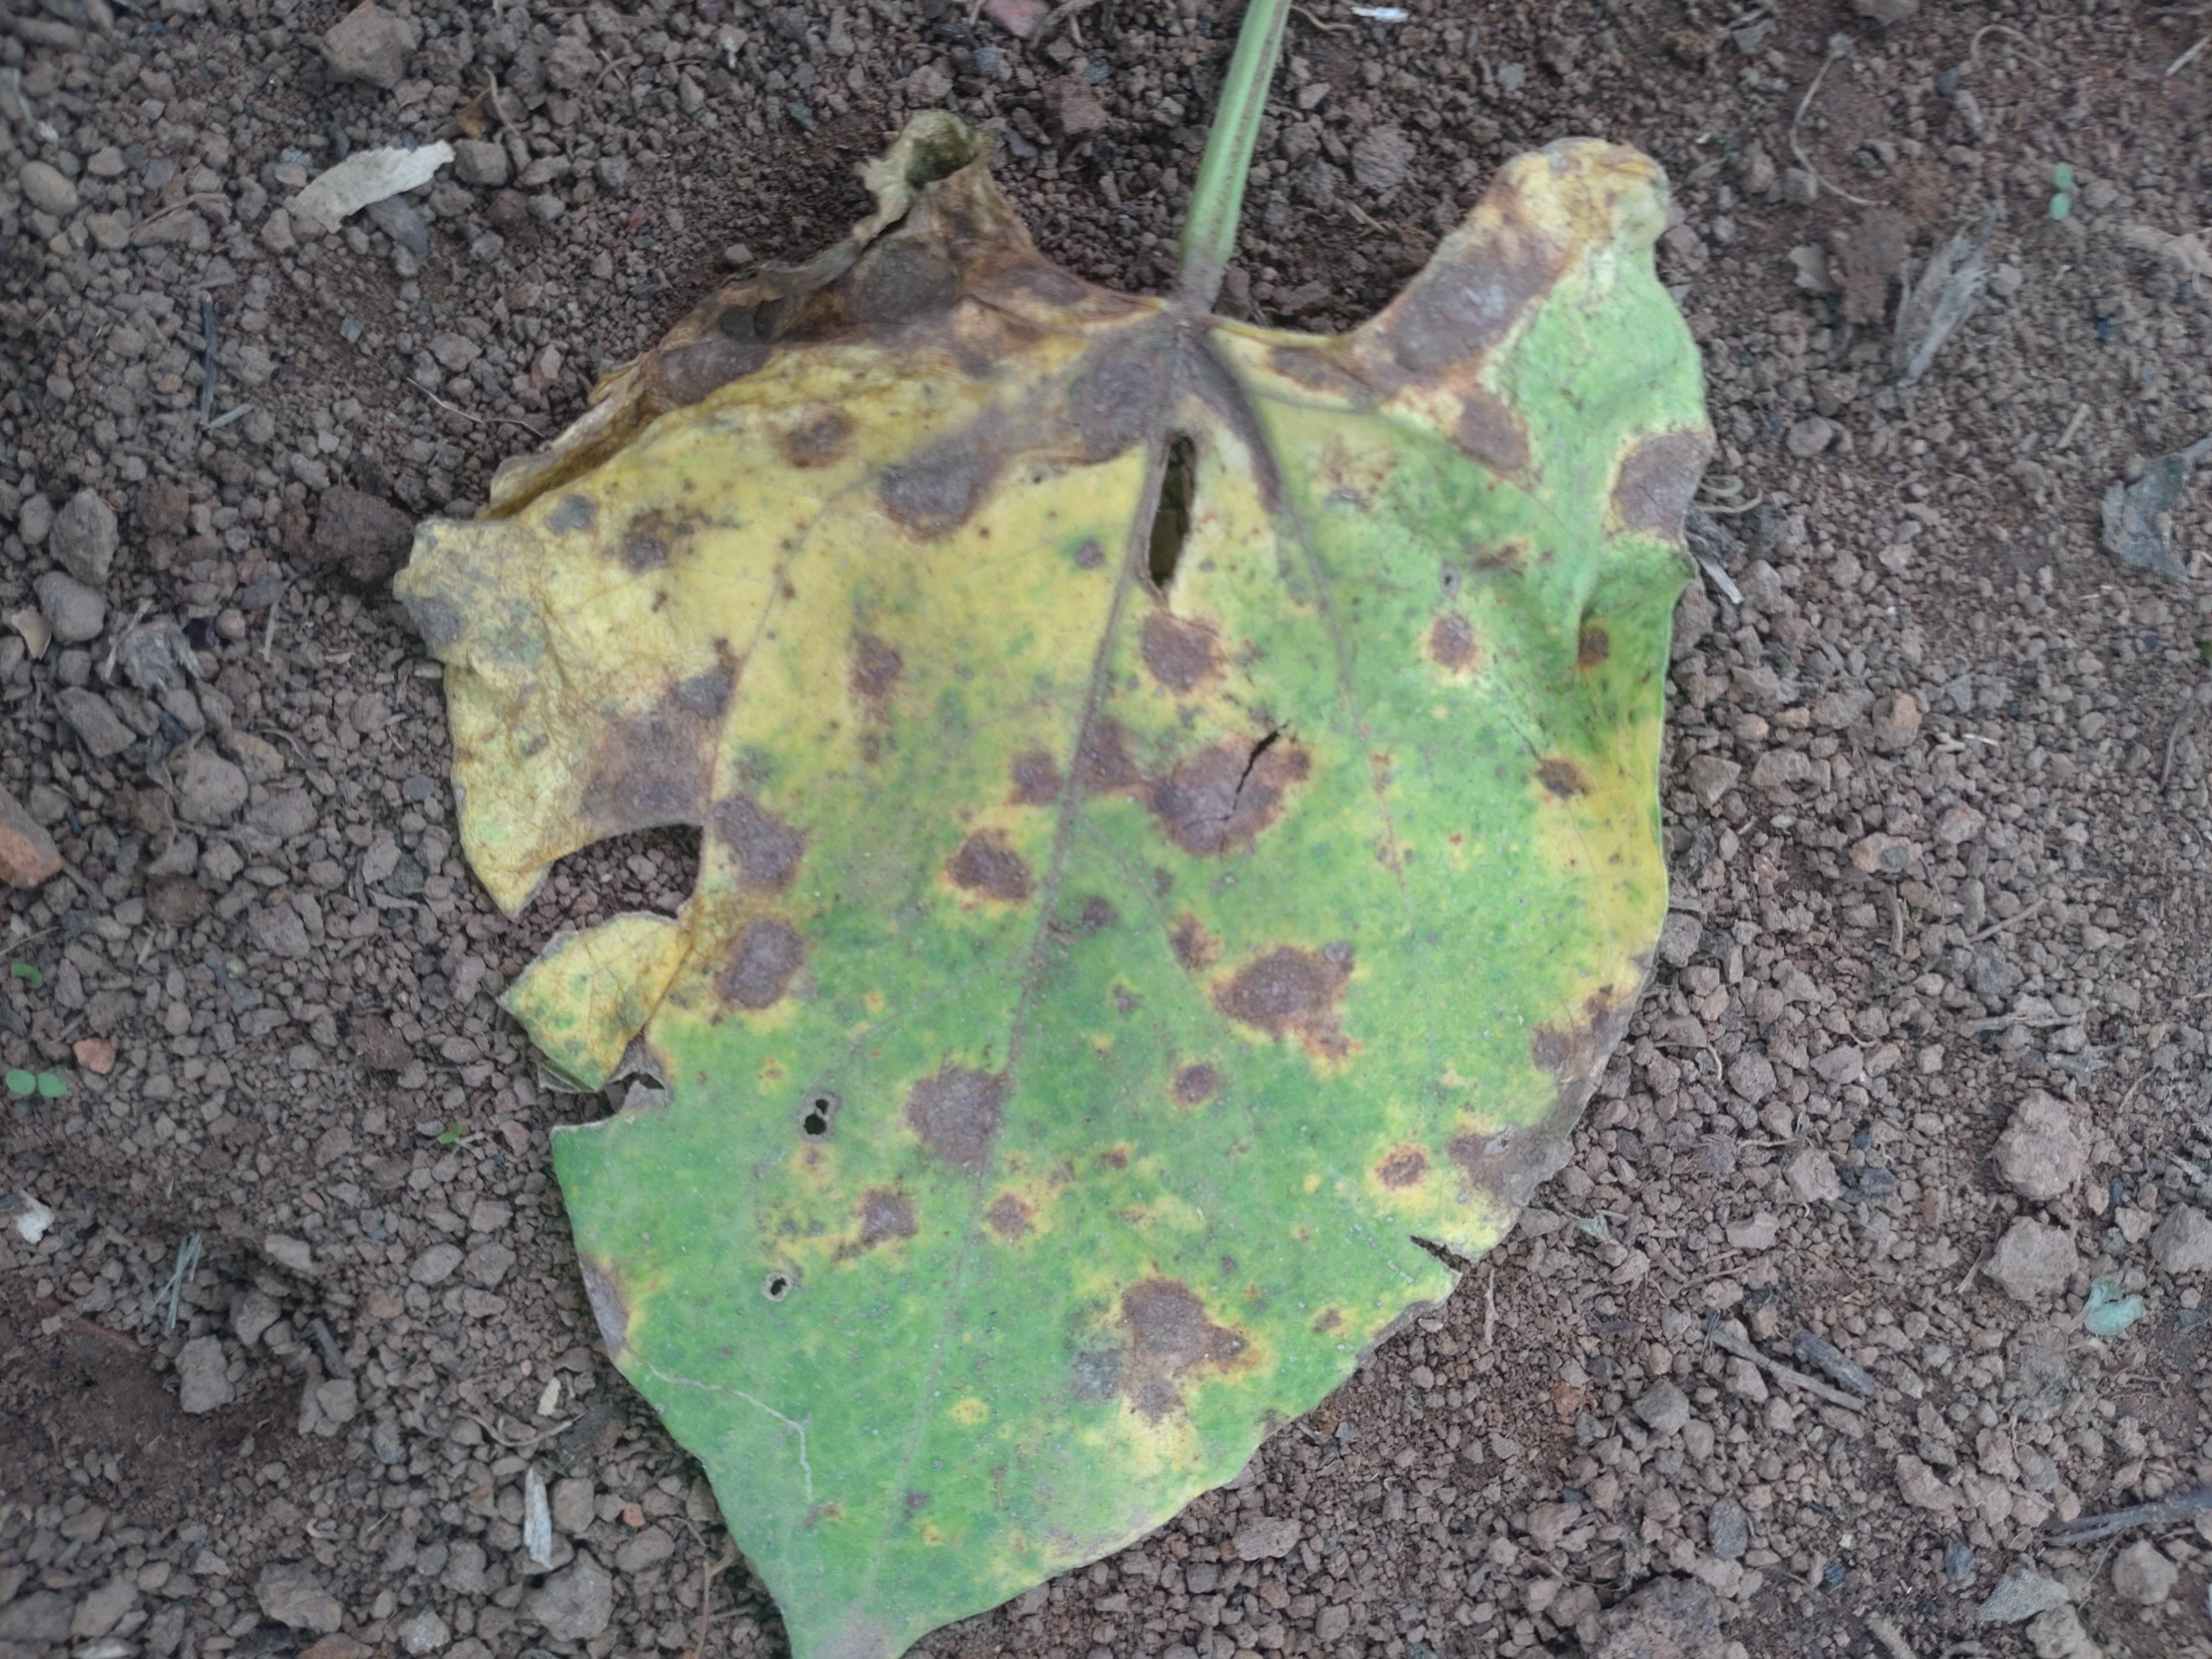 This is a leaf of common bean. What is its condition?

anthracnose
